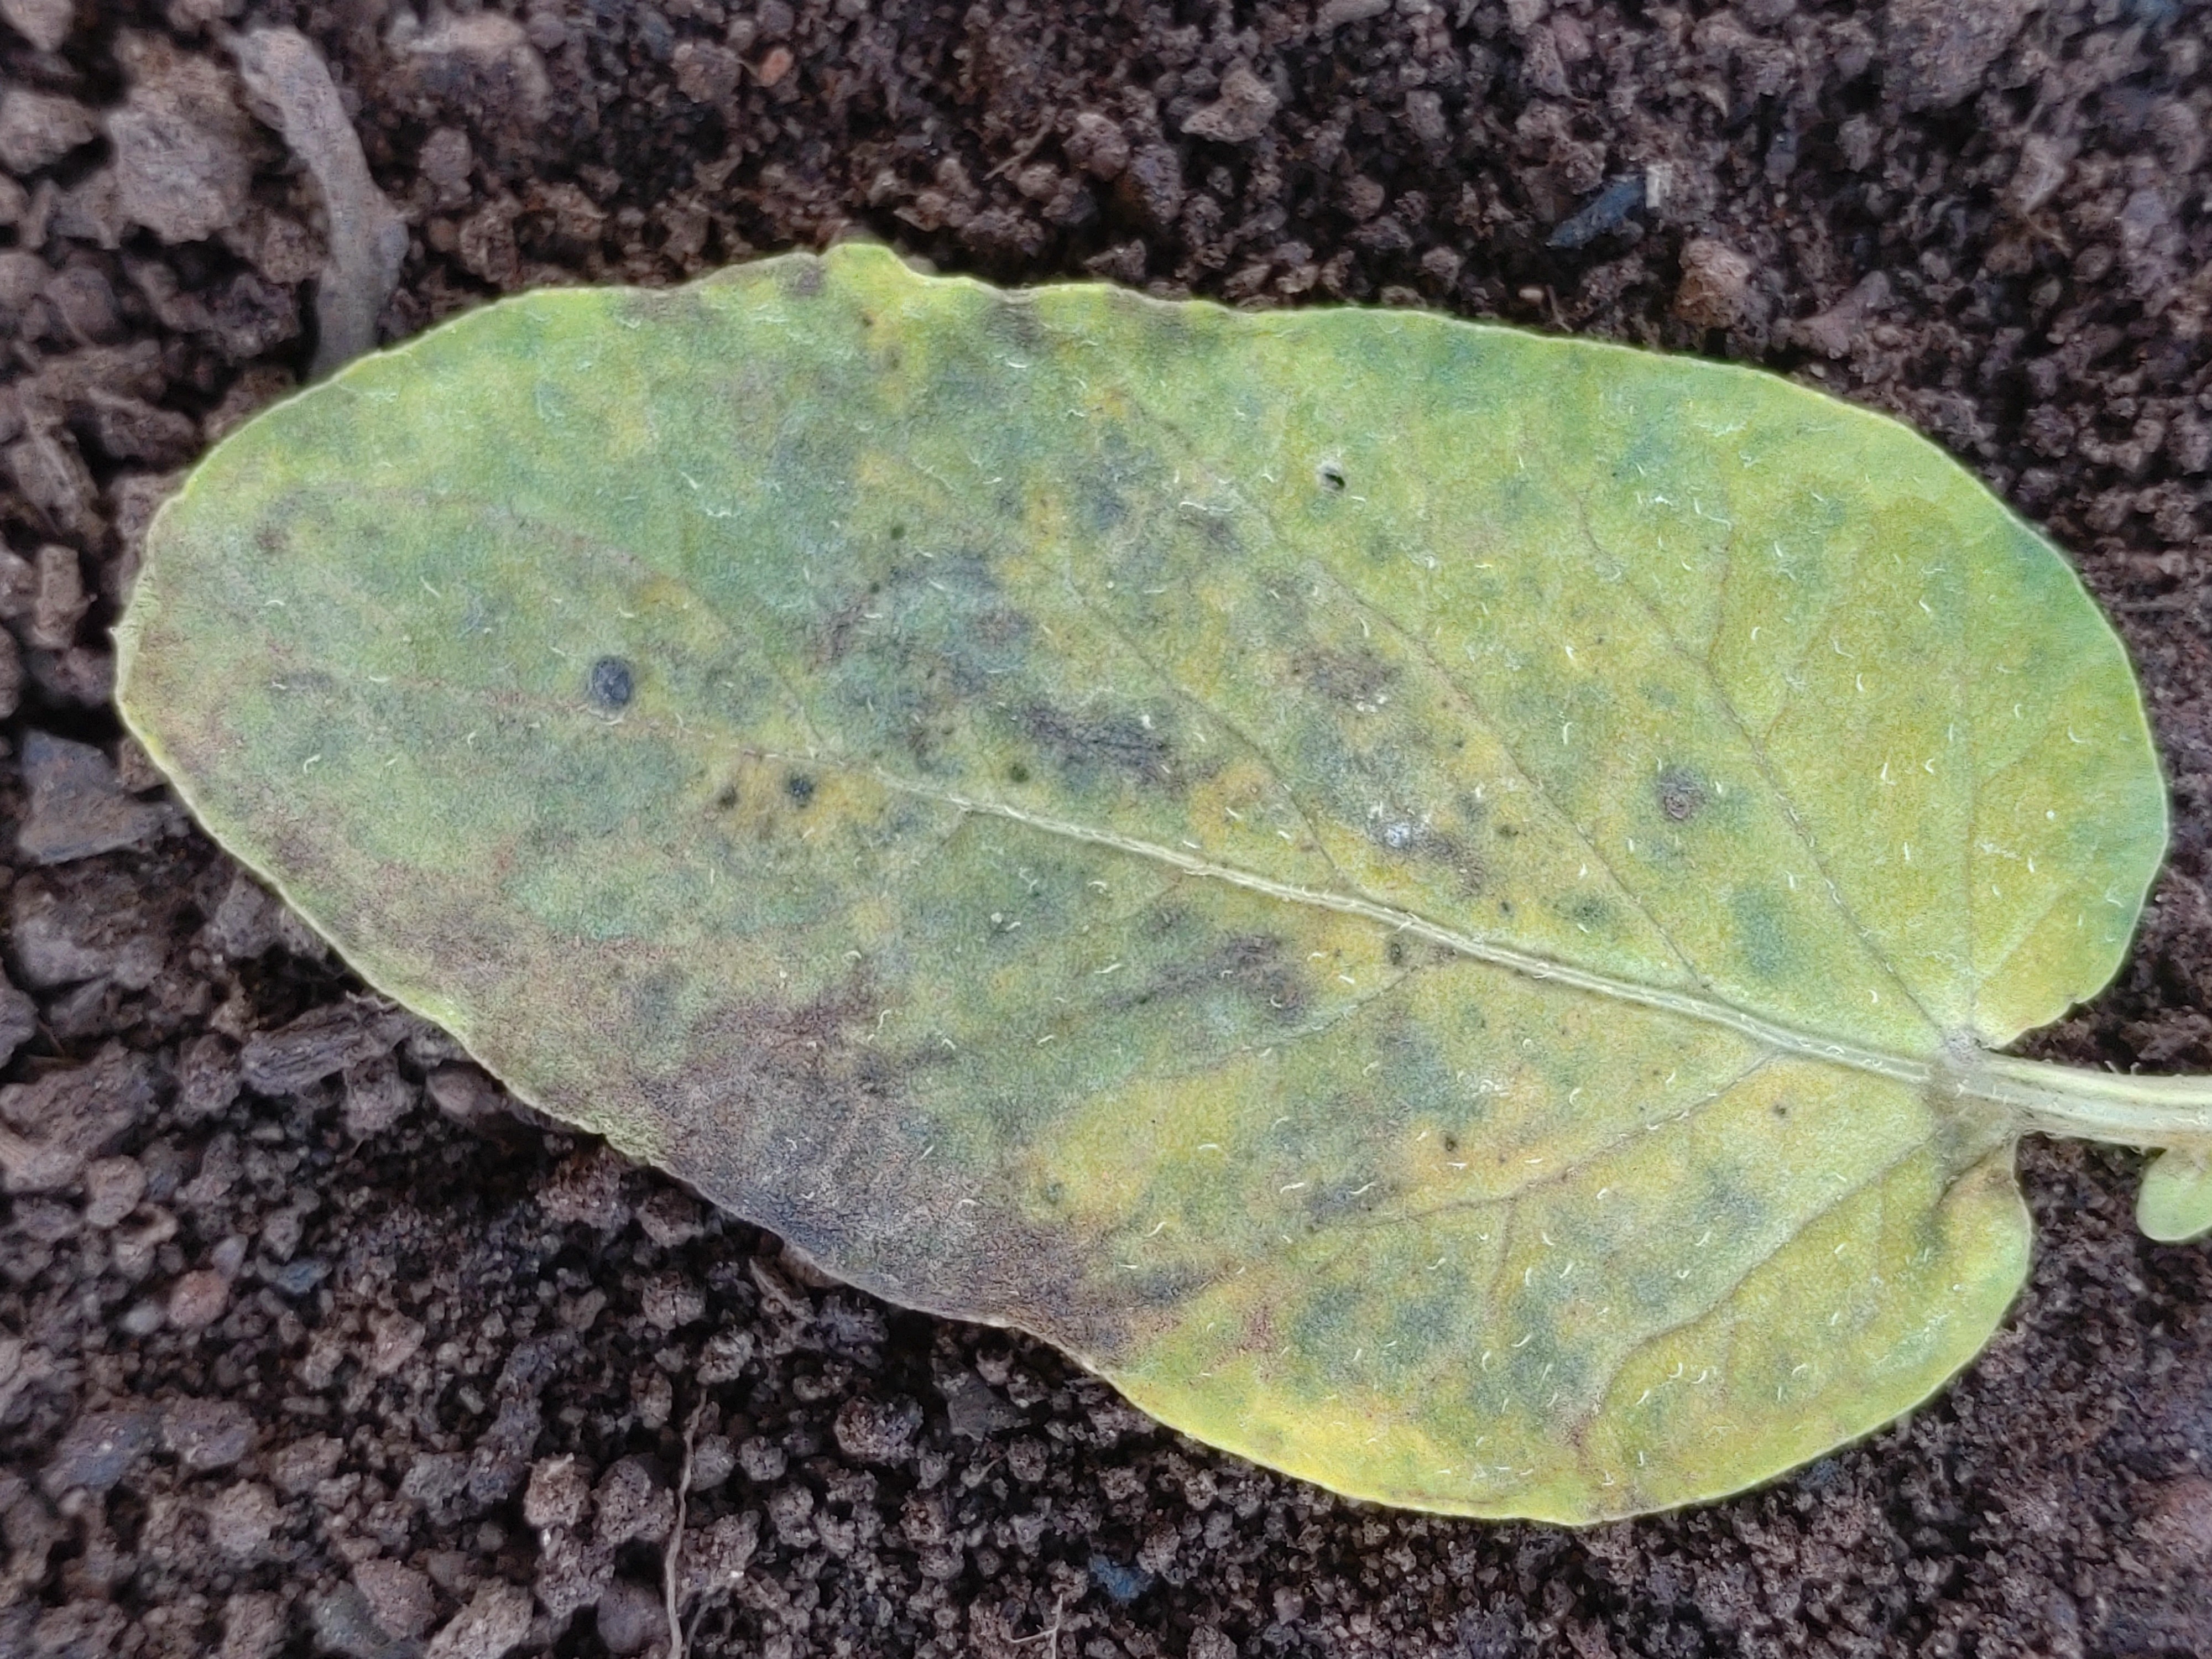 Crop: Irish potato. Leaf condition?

late blight
